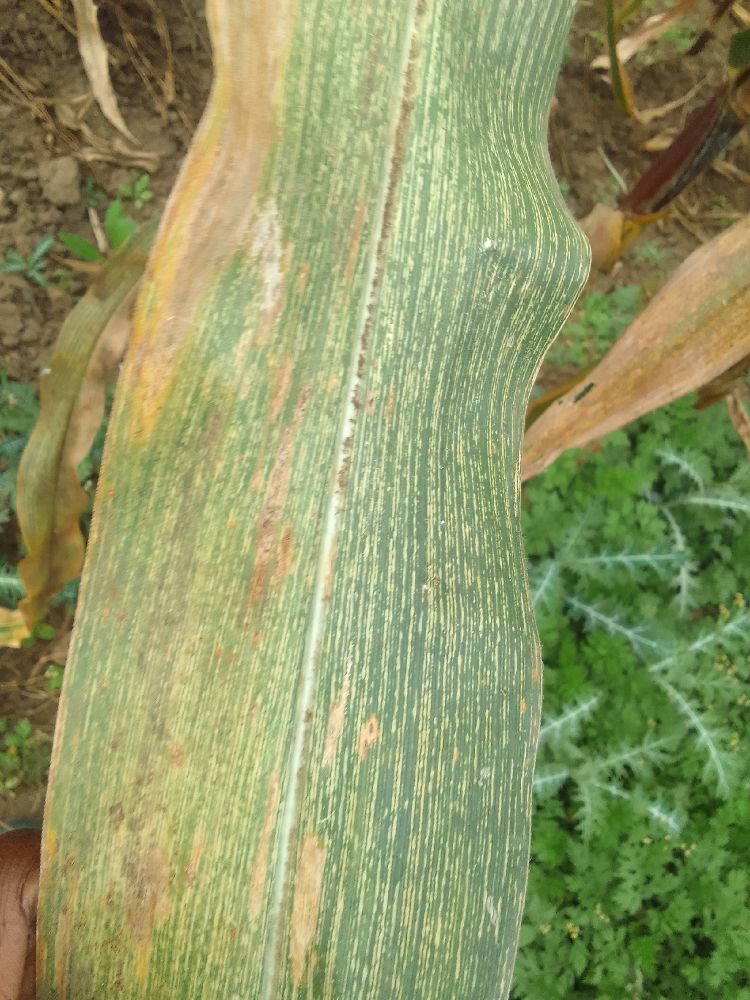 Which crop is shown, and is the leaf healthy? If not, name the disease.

maize, maize streak virus
